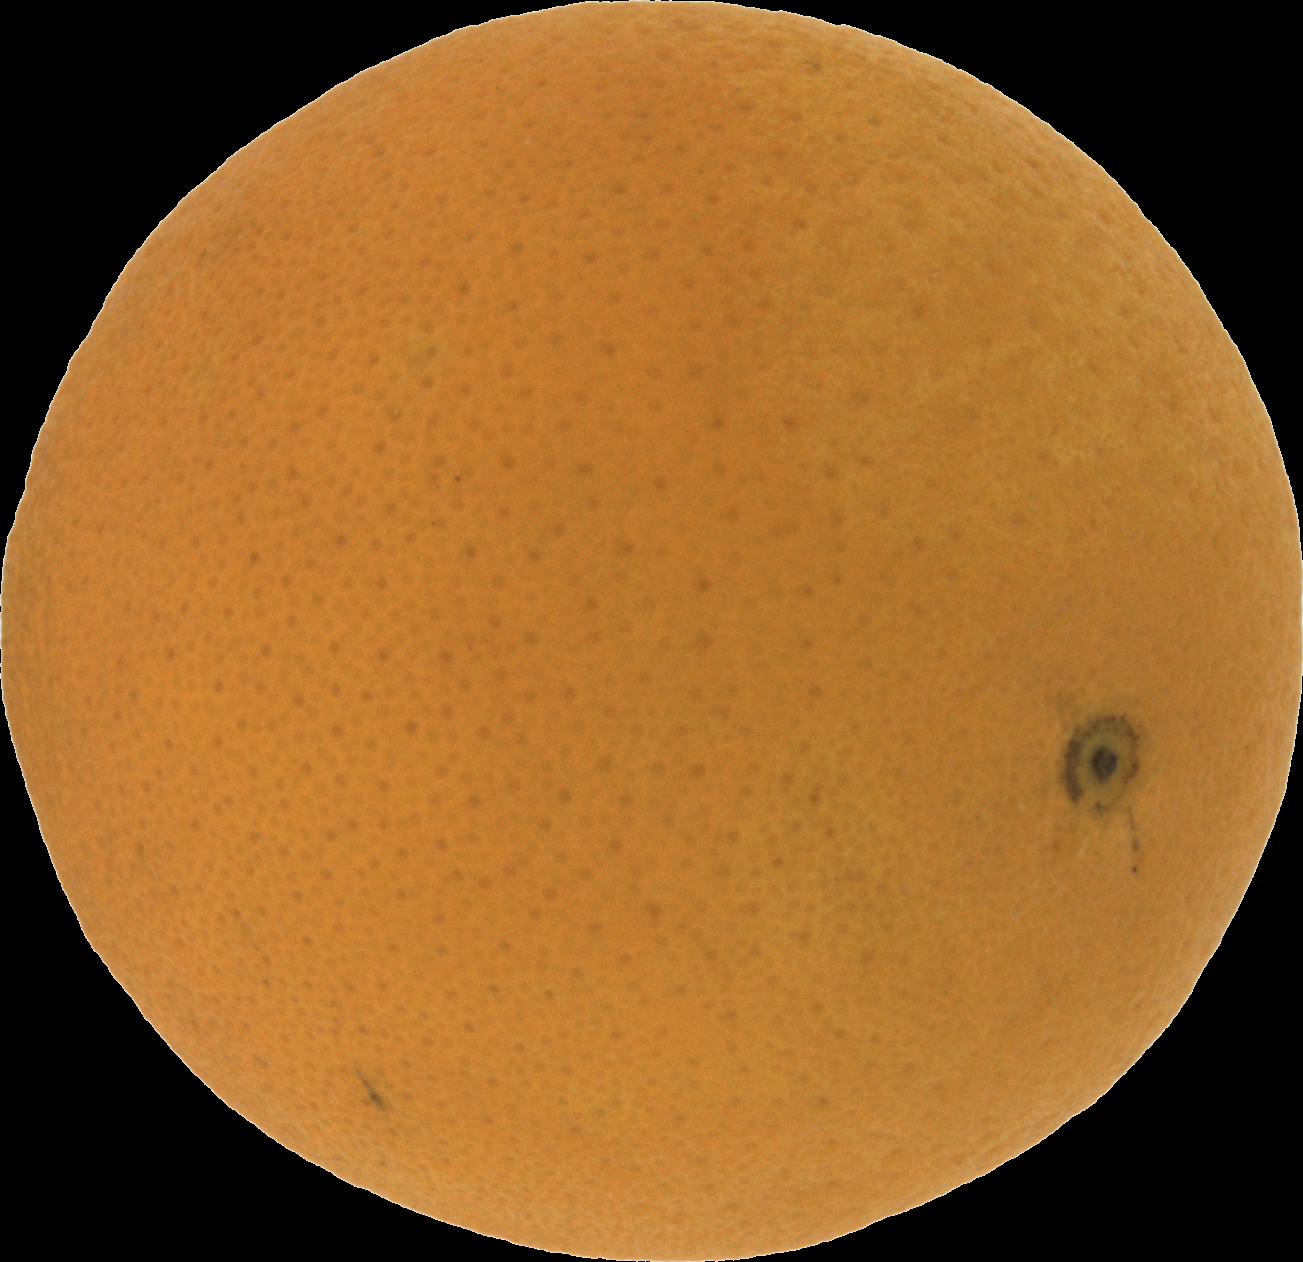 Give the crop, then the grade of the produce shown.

orange, good
